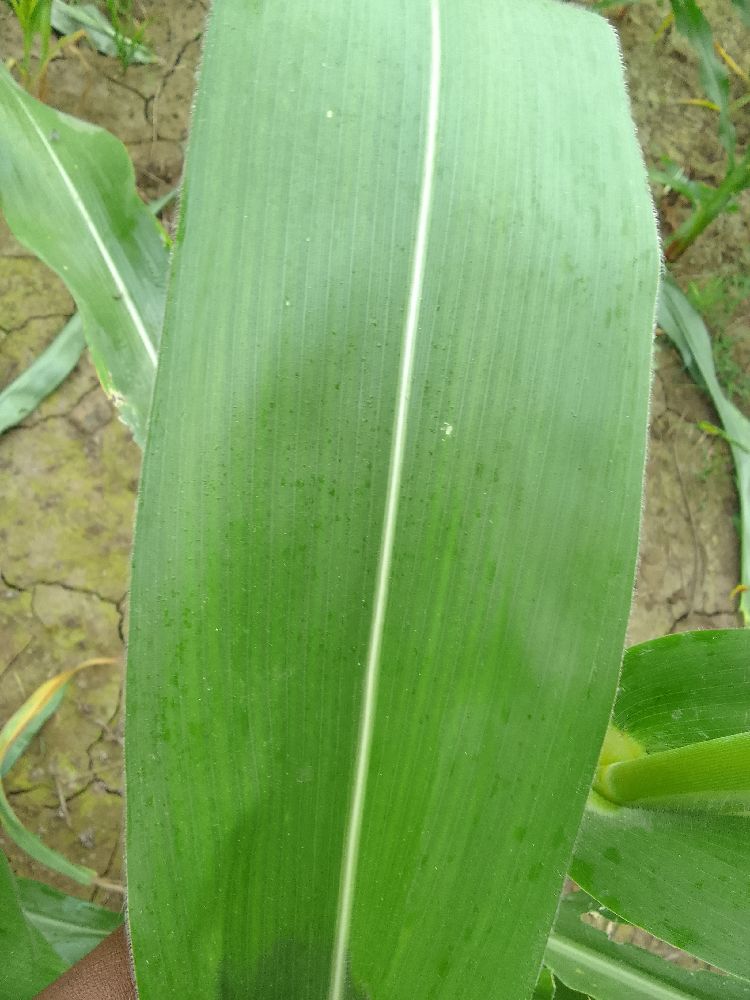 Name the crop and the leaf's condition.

maize, healthy
